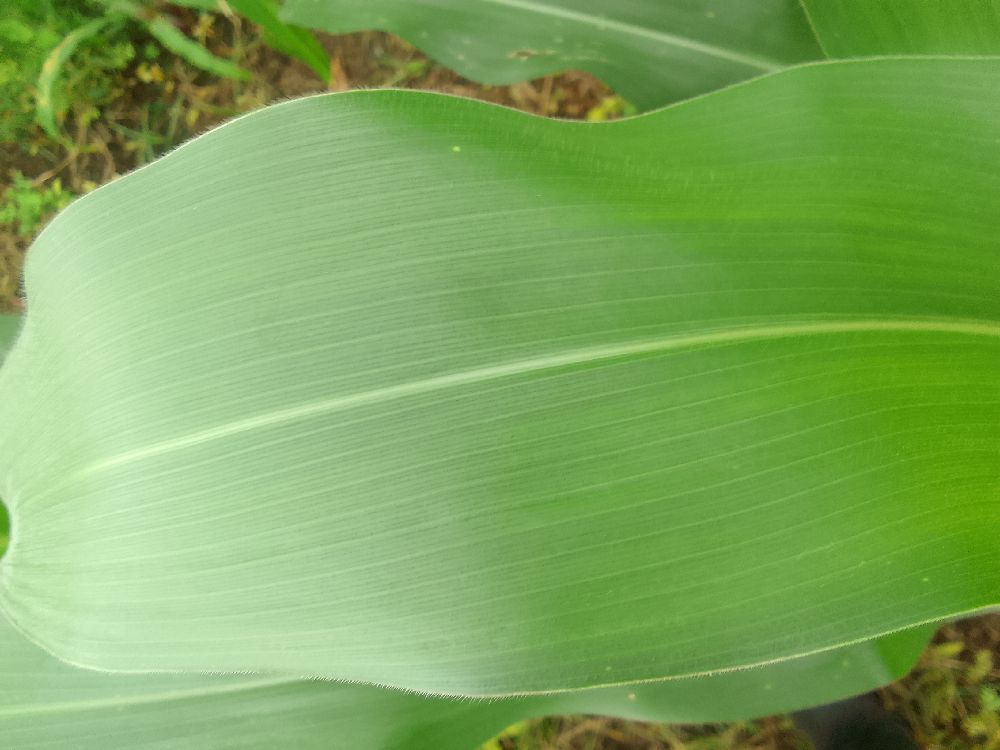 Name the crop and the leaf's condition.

maize, healthy
